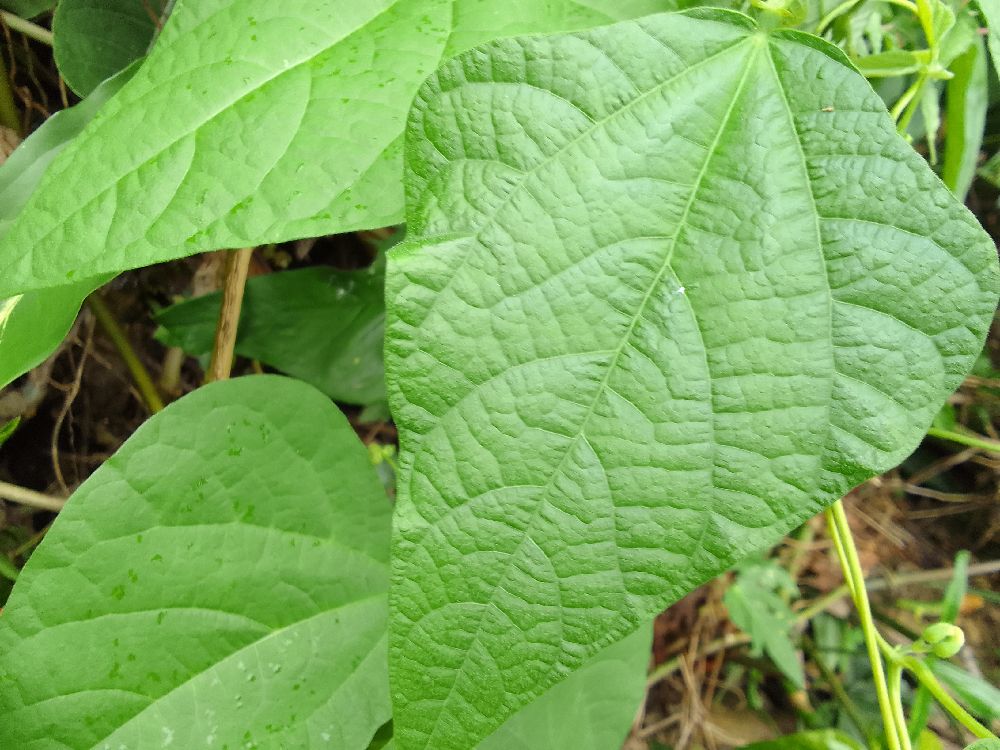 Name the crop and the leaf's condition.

common bean, healthy
